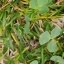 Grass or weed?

unstructured weed
